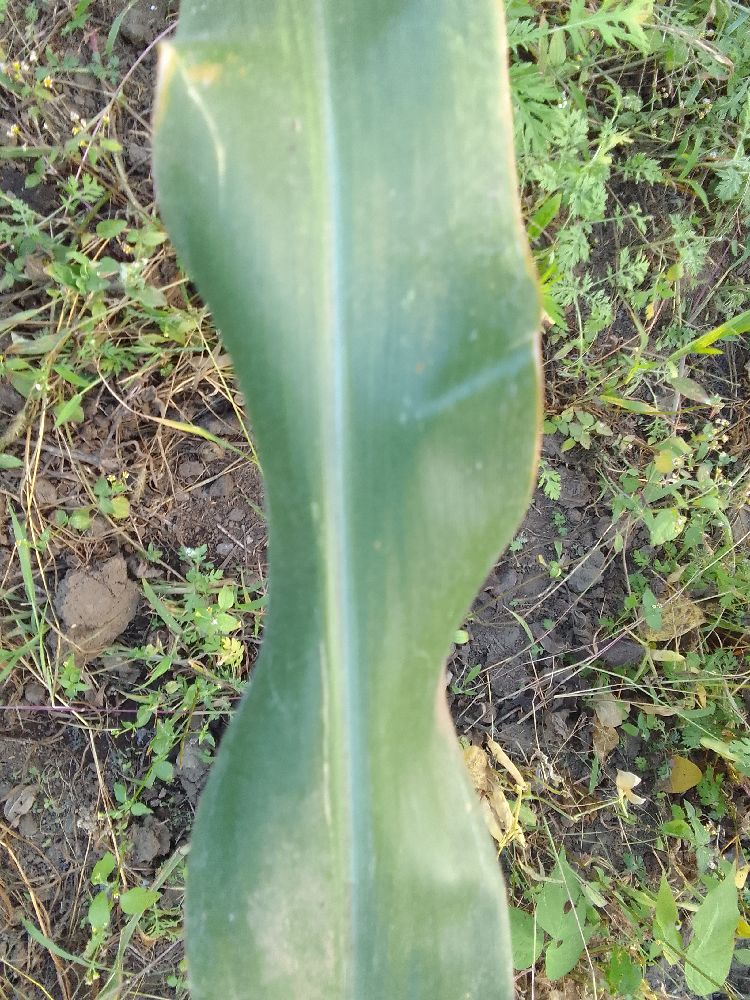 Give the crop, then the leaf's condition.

maize, healthy
